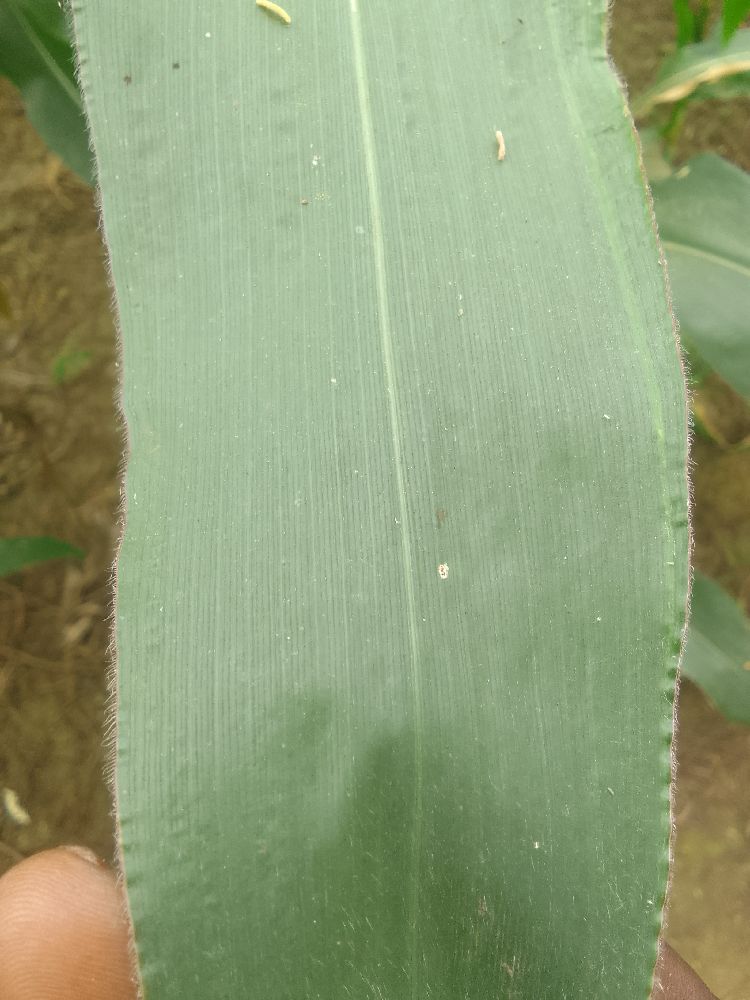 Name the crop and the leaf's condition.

maize, healthy
